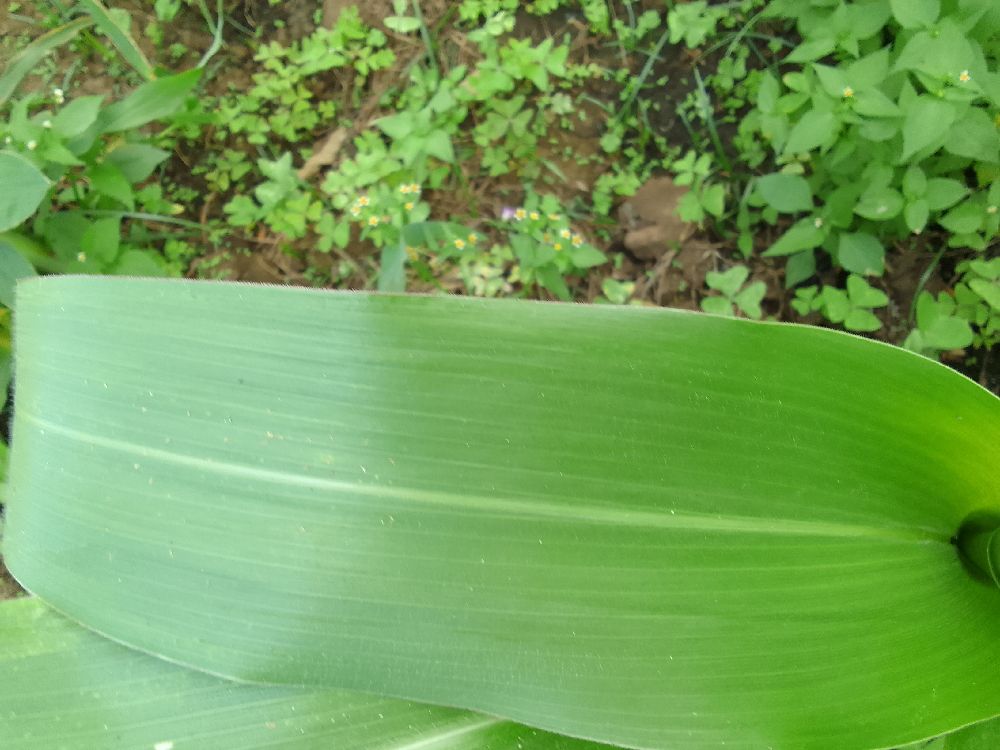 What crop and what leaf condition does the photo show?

maize, healthy
